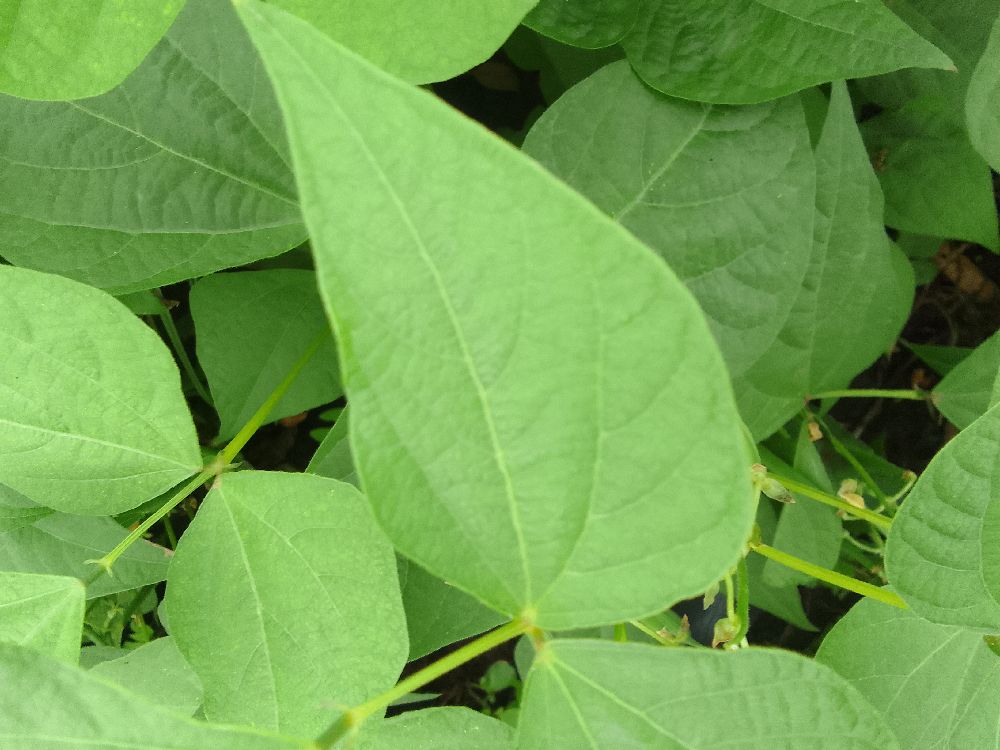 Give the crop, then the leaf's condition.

common bean, healthy
